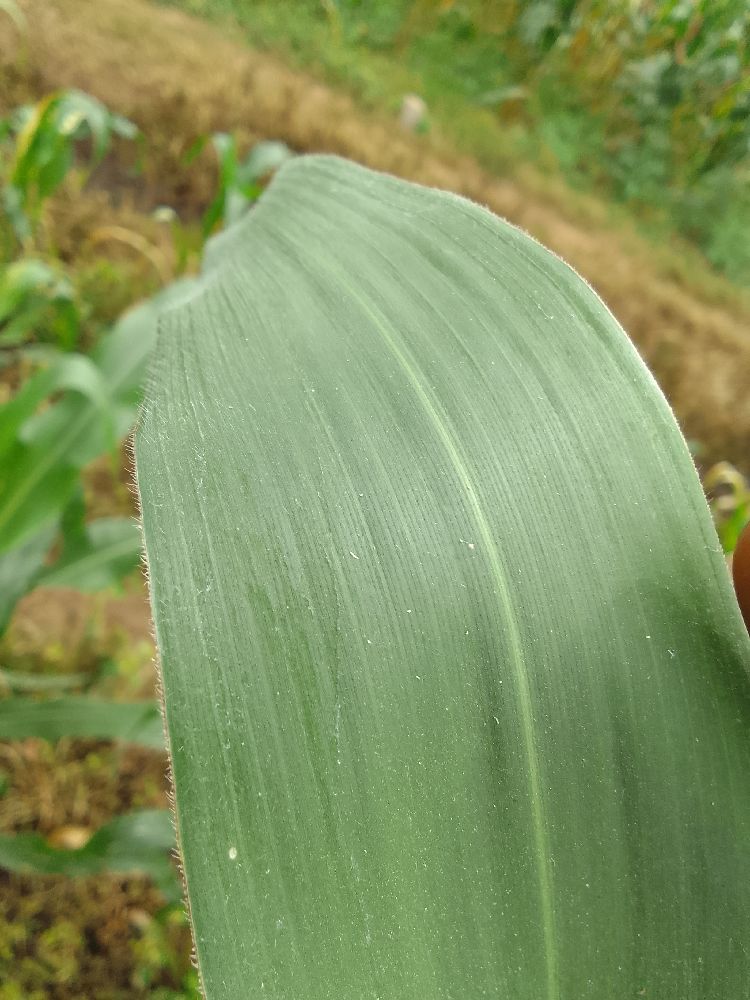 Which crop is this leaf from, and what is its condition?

maize, healthy
